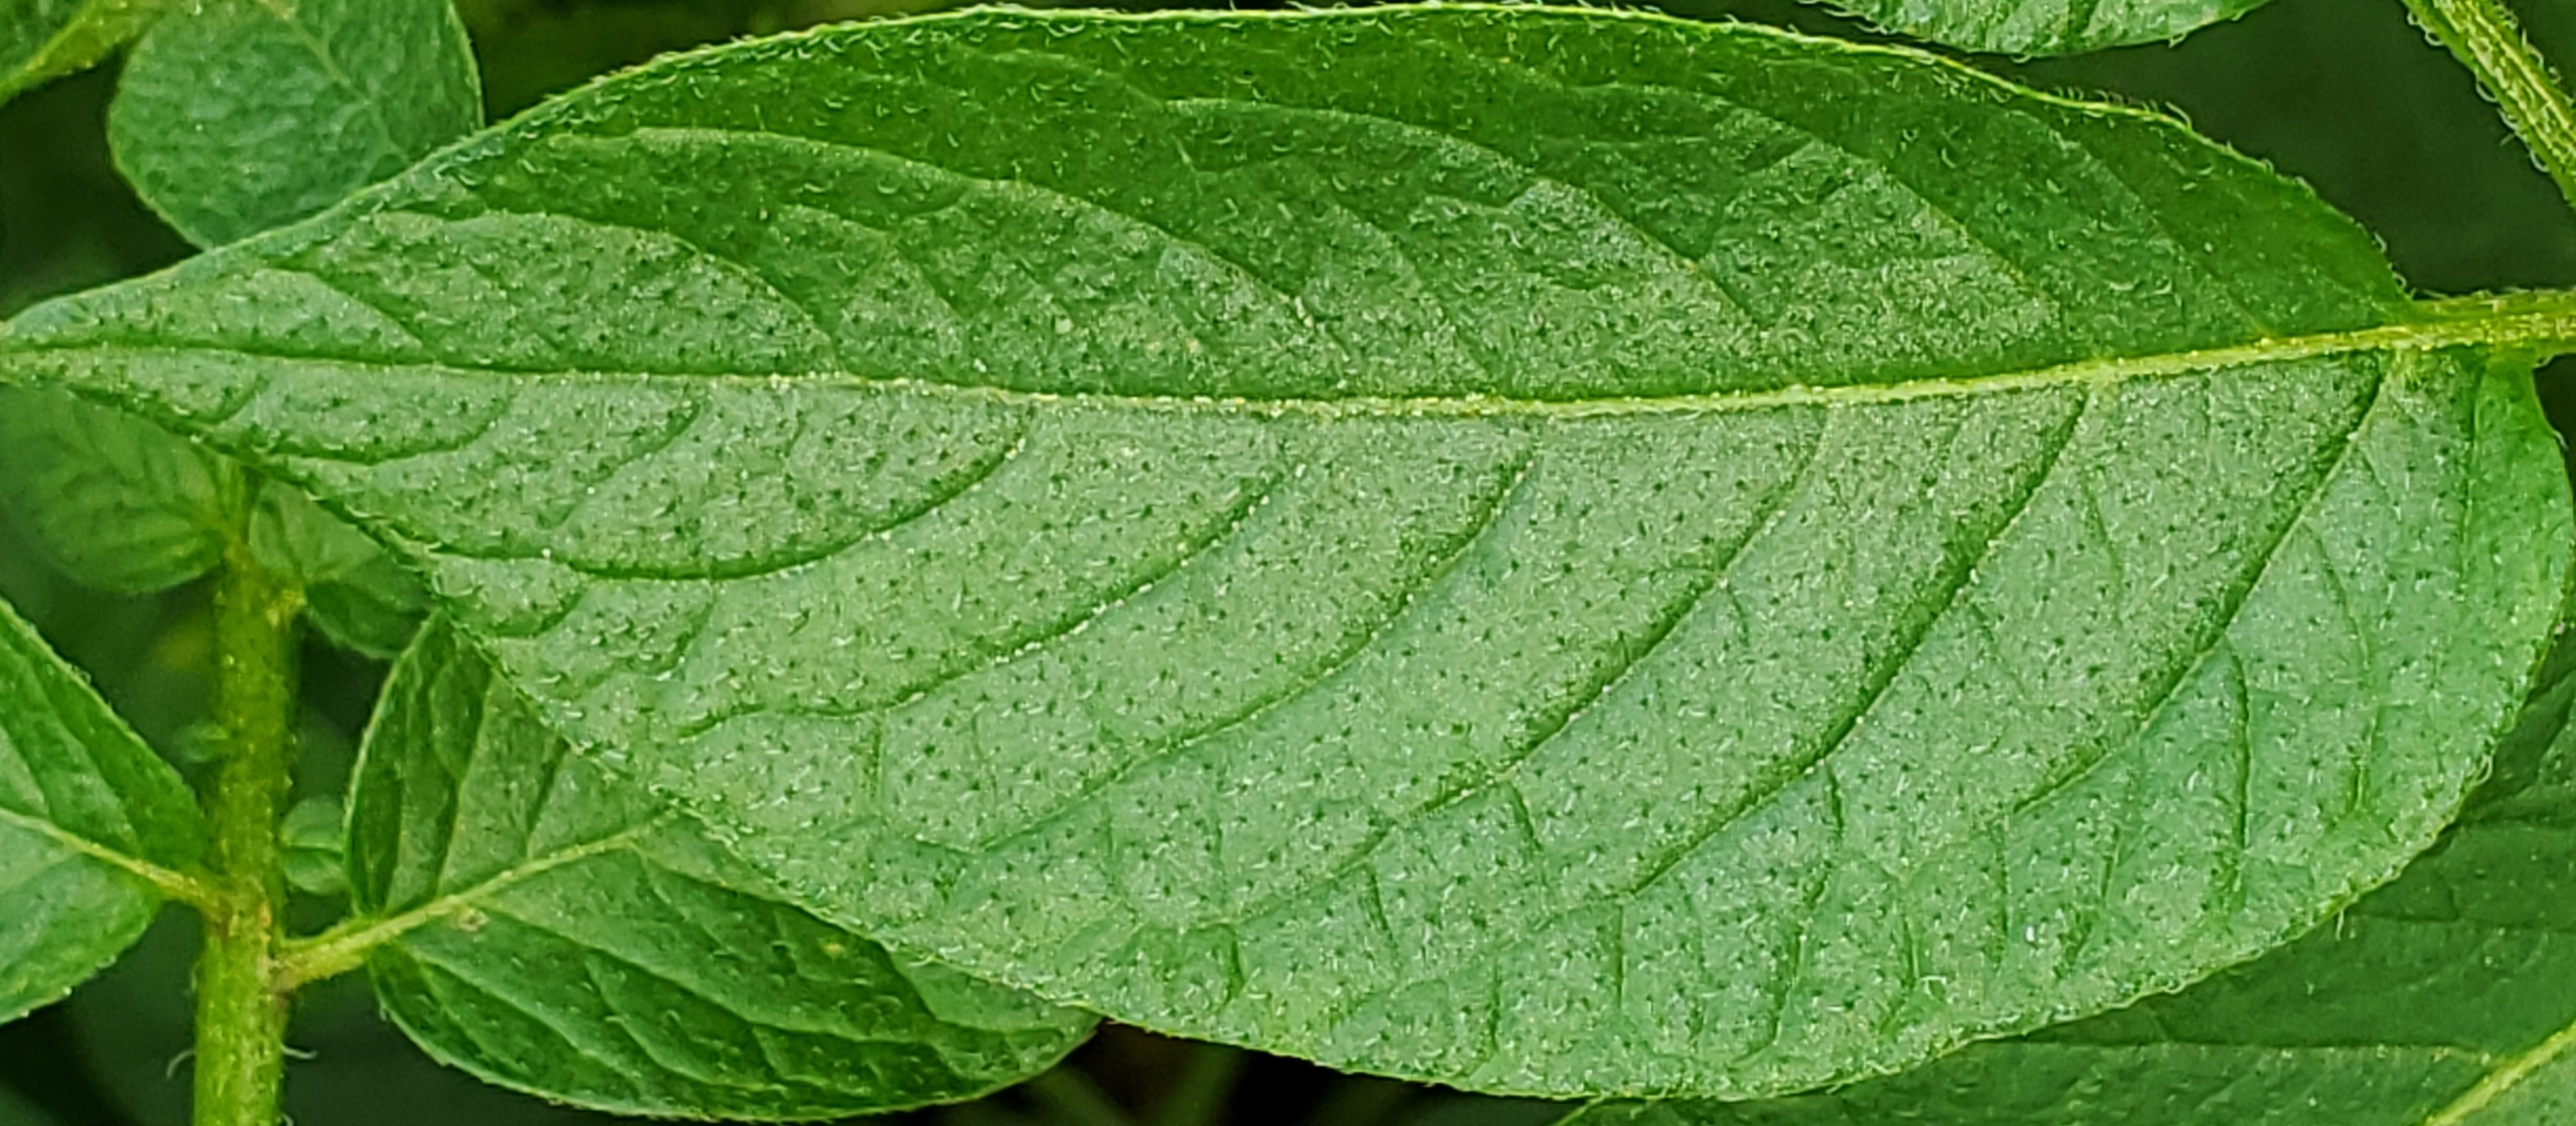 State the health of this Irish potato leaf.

healthy
